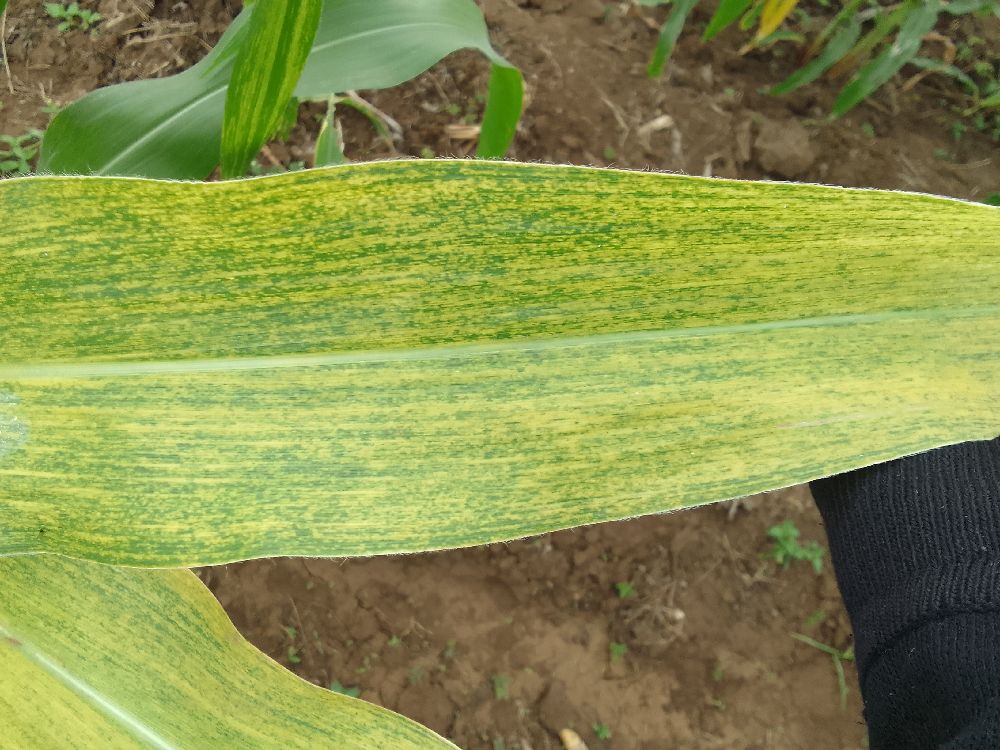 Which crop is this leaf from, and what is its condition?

maize, maize lethal necrosis
